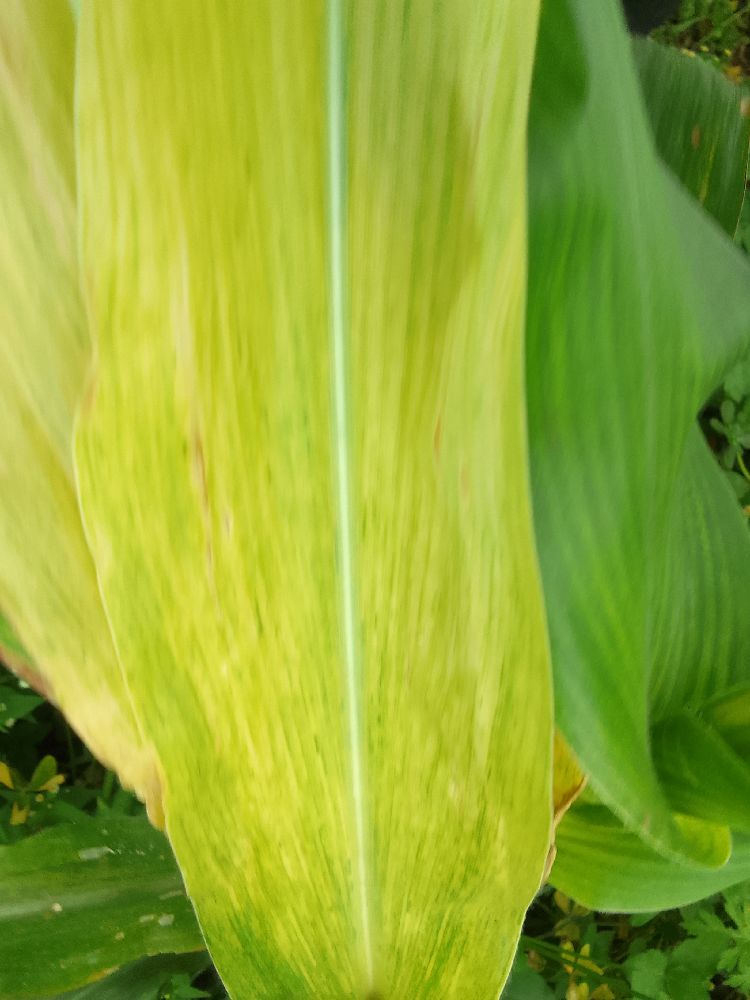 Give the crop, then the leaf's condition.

maize, maize lethal necrosis
